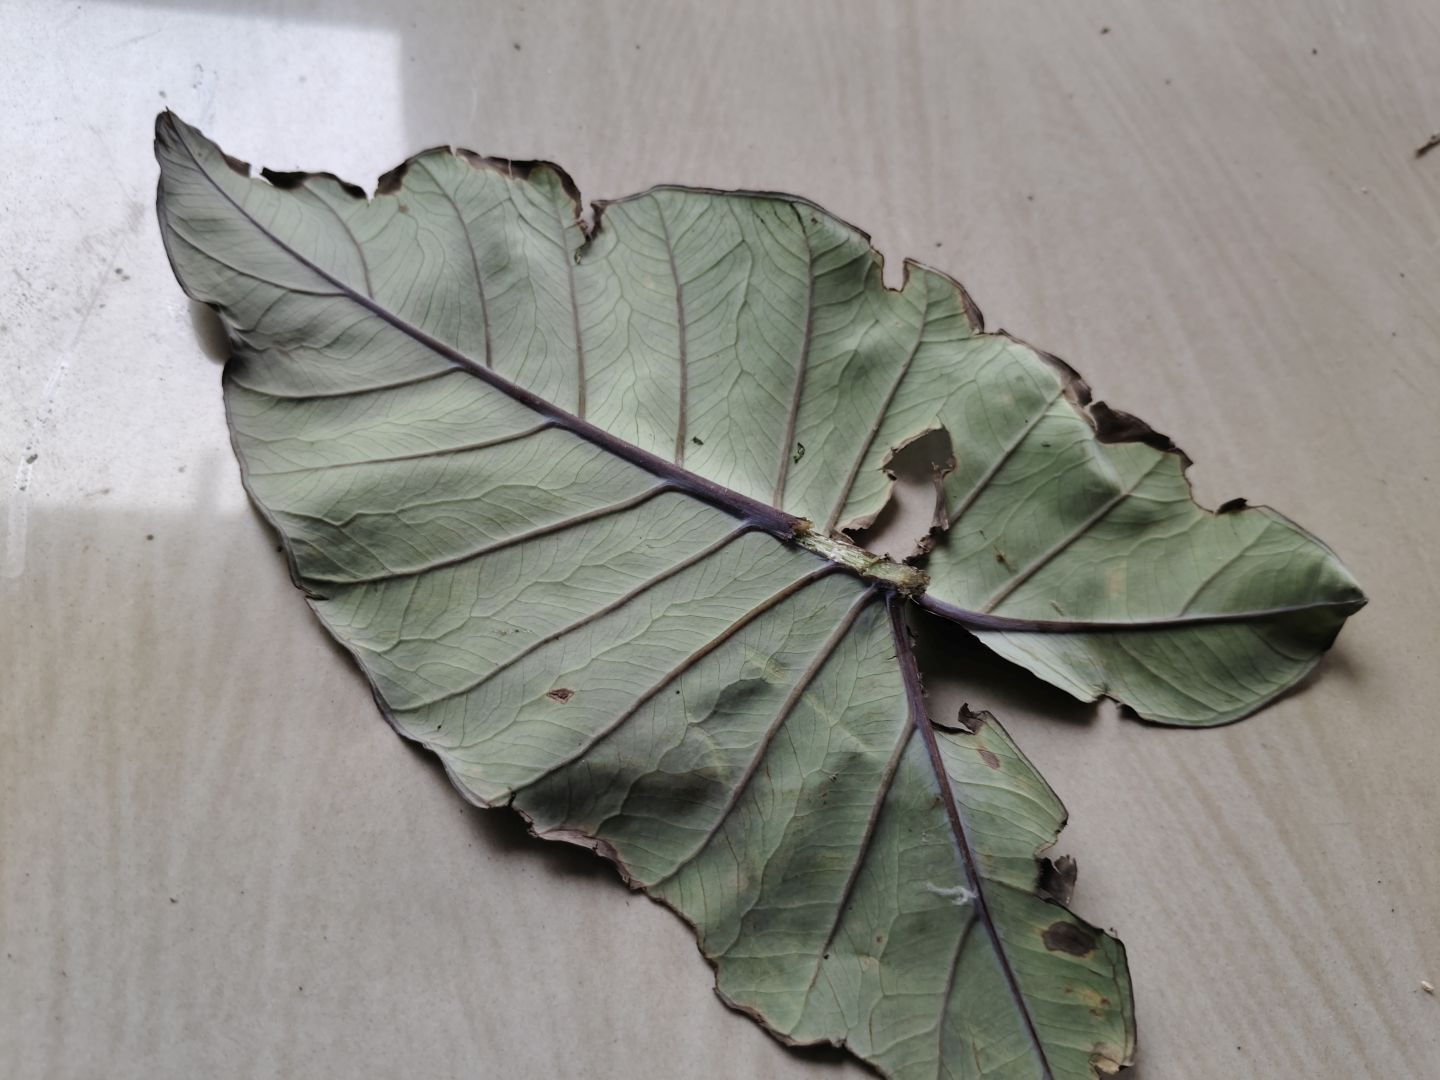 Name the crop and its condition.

taro, leaf blight
